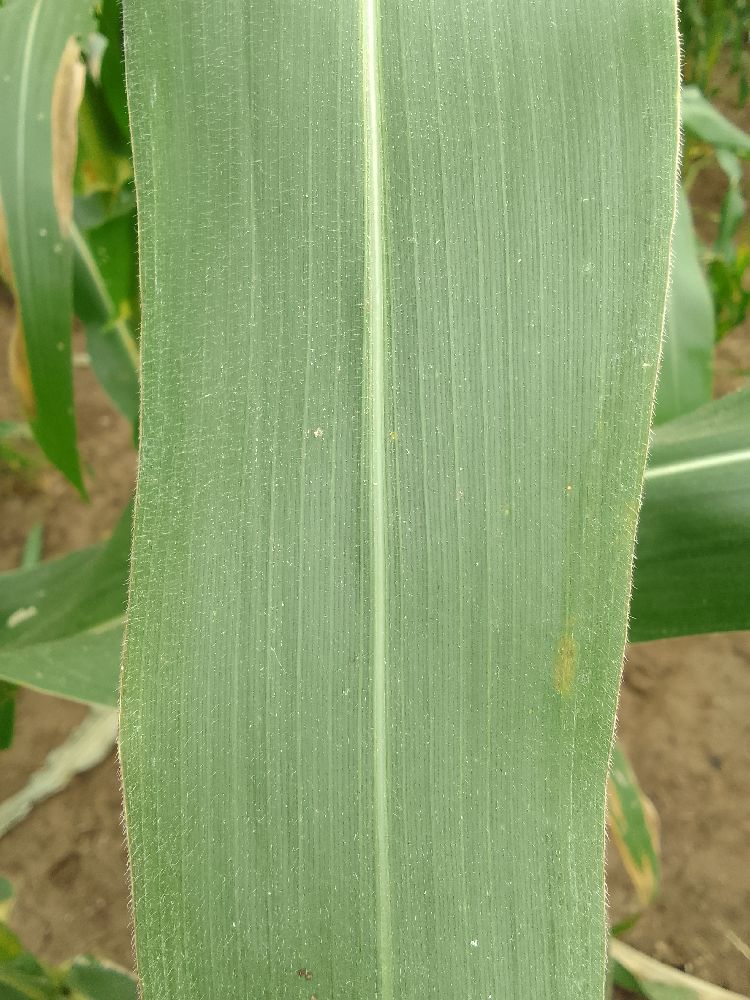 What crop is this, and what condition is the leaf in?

maize, healthy
